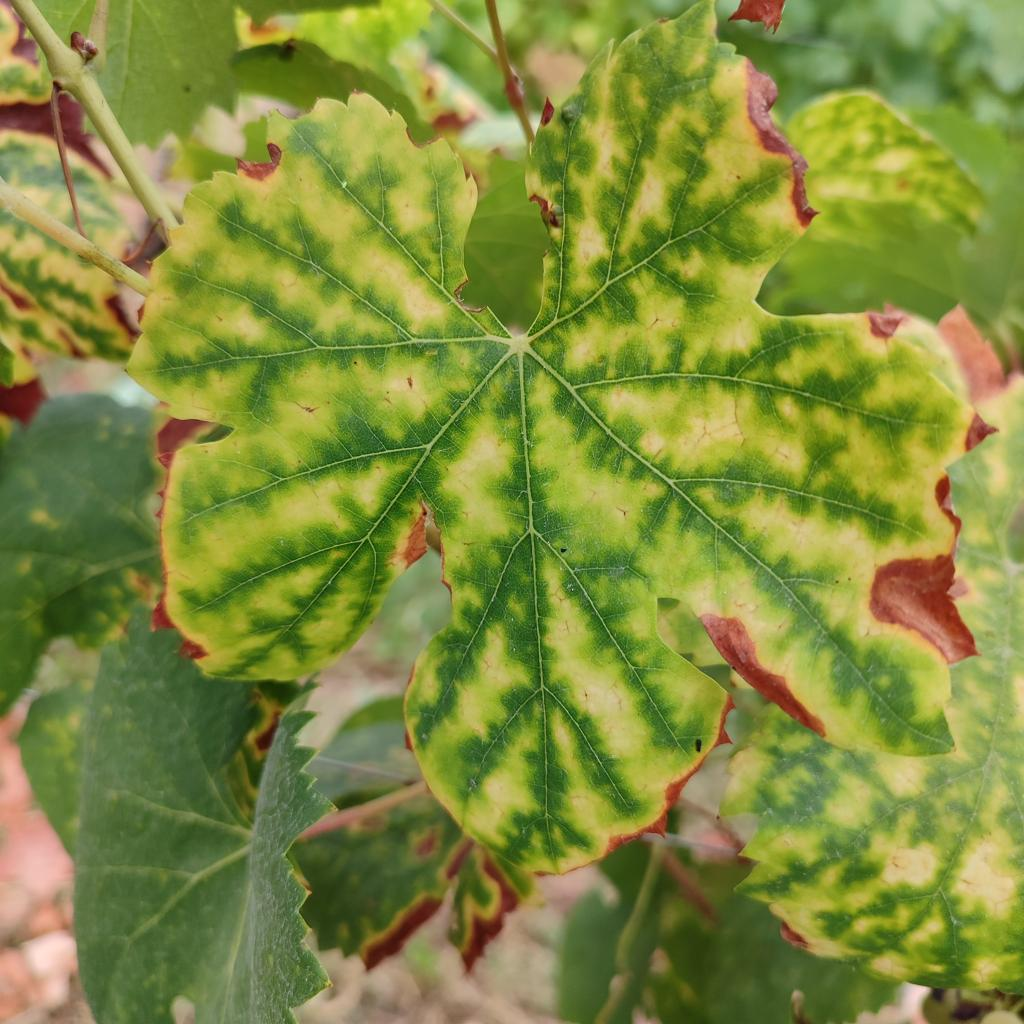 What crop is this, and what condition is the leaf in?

grapevine, esca complex
